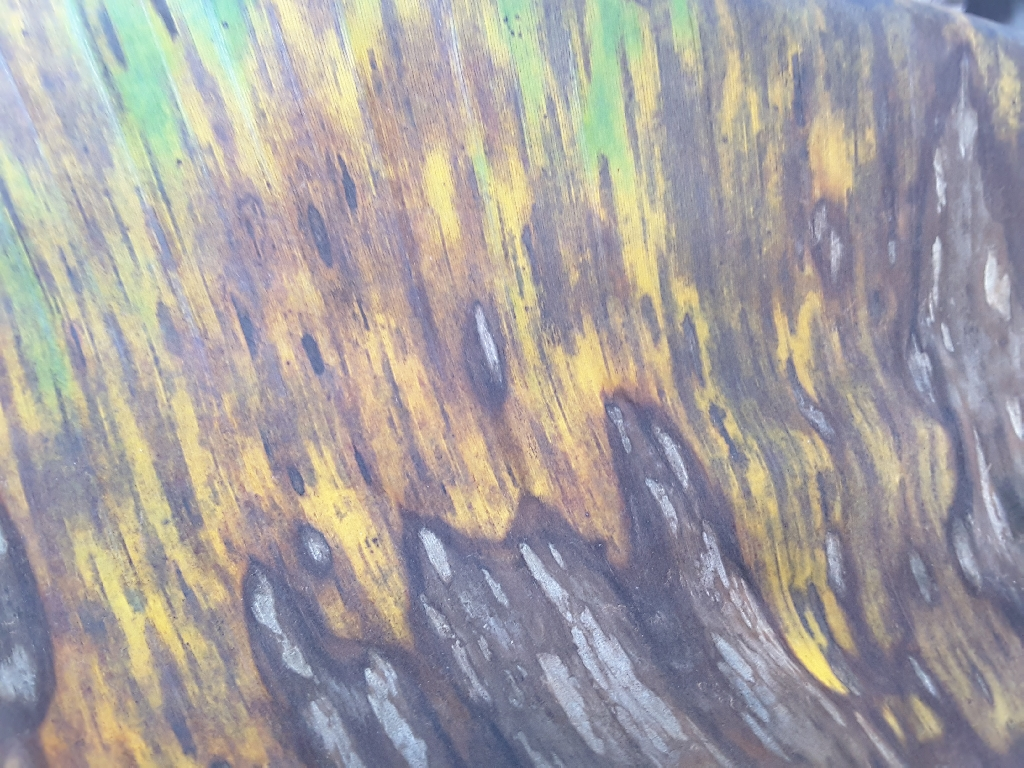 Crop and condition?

banana, black sigatoka
